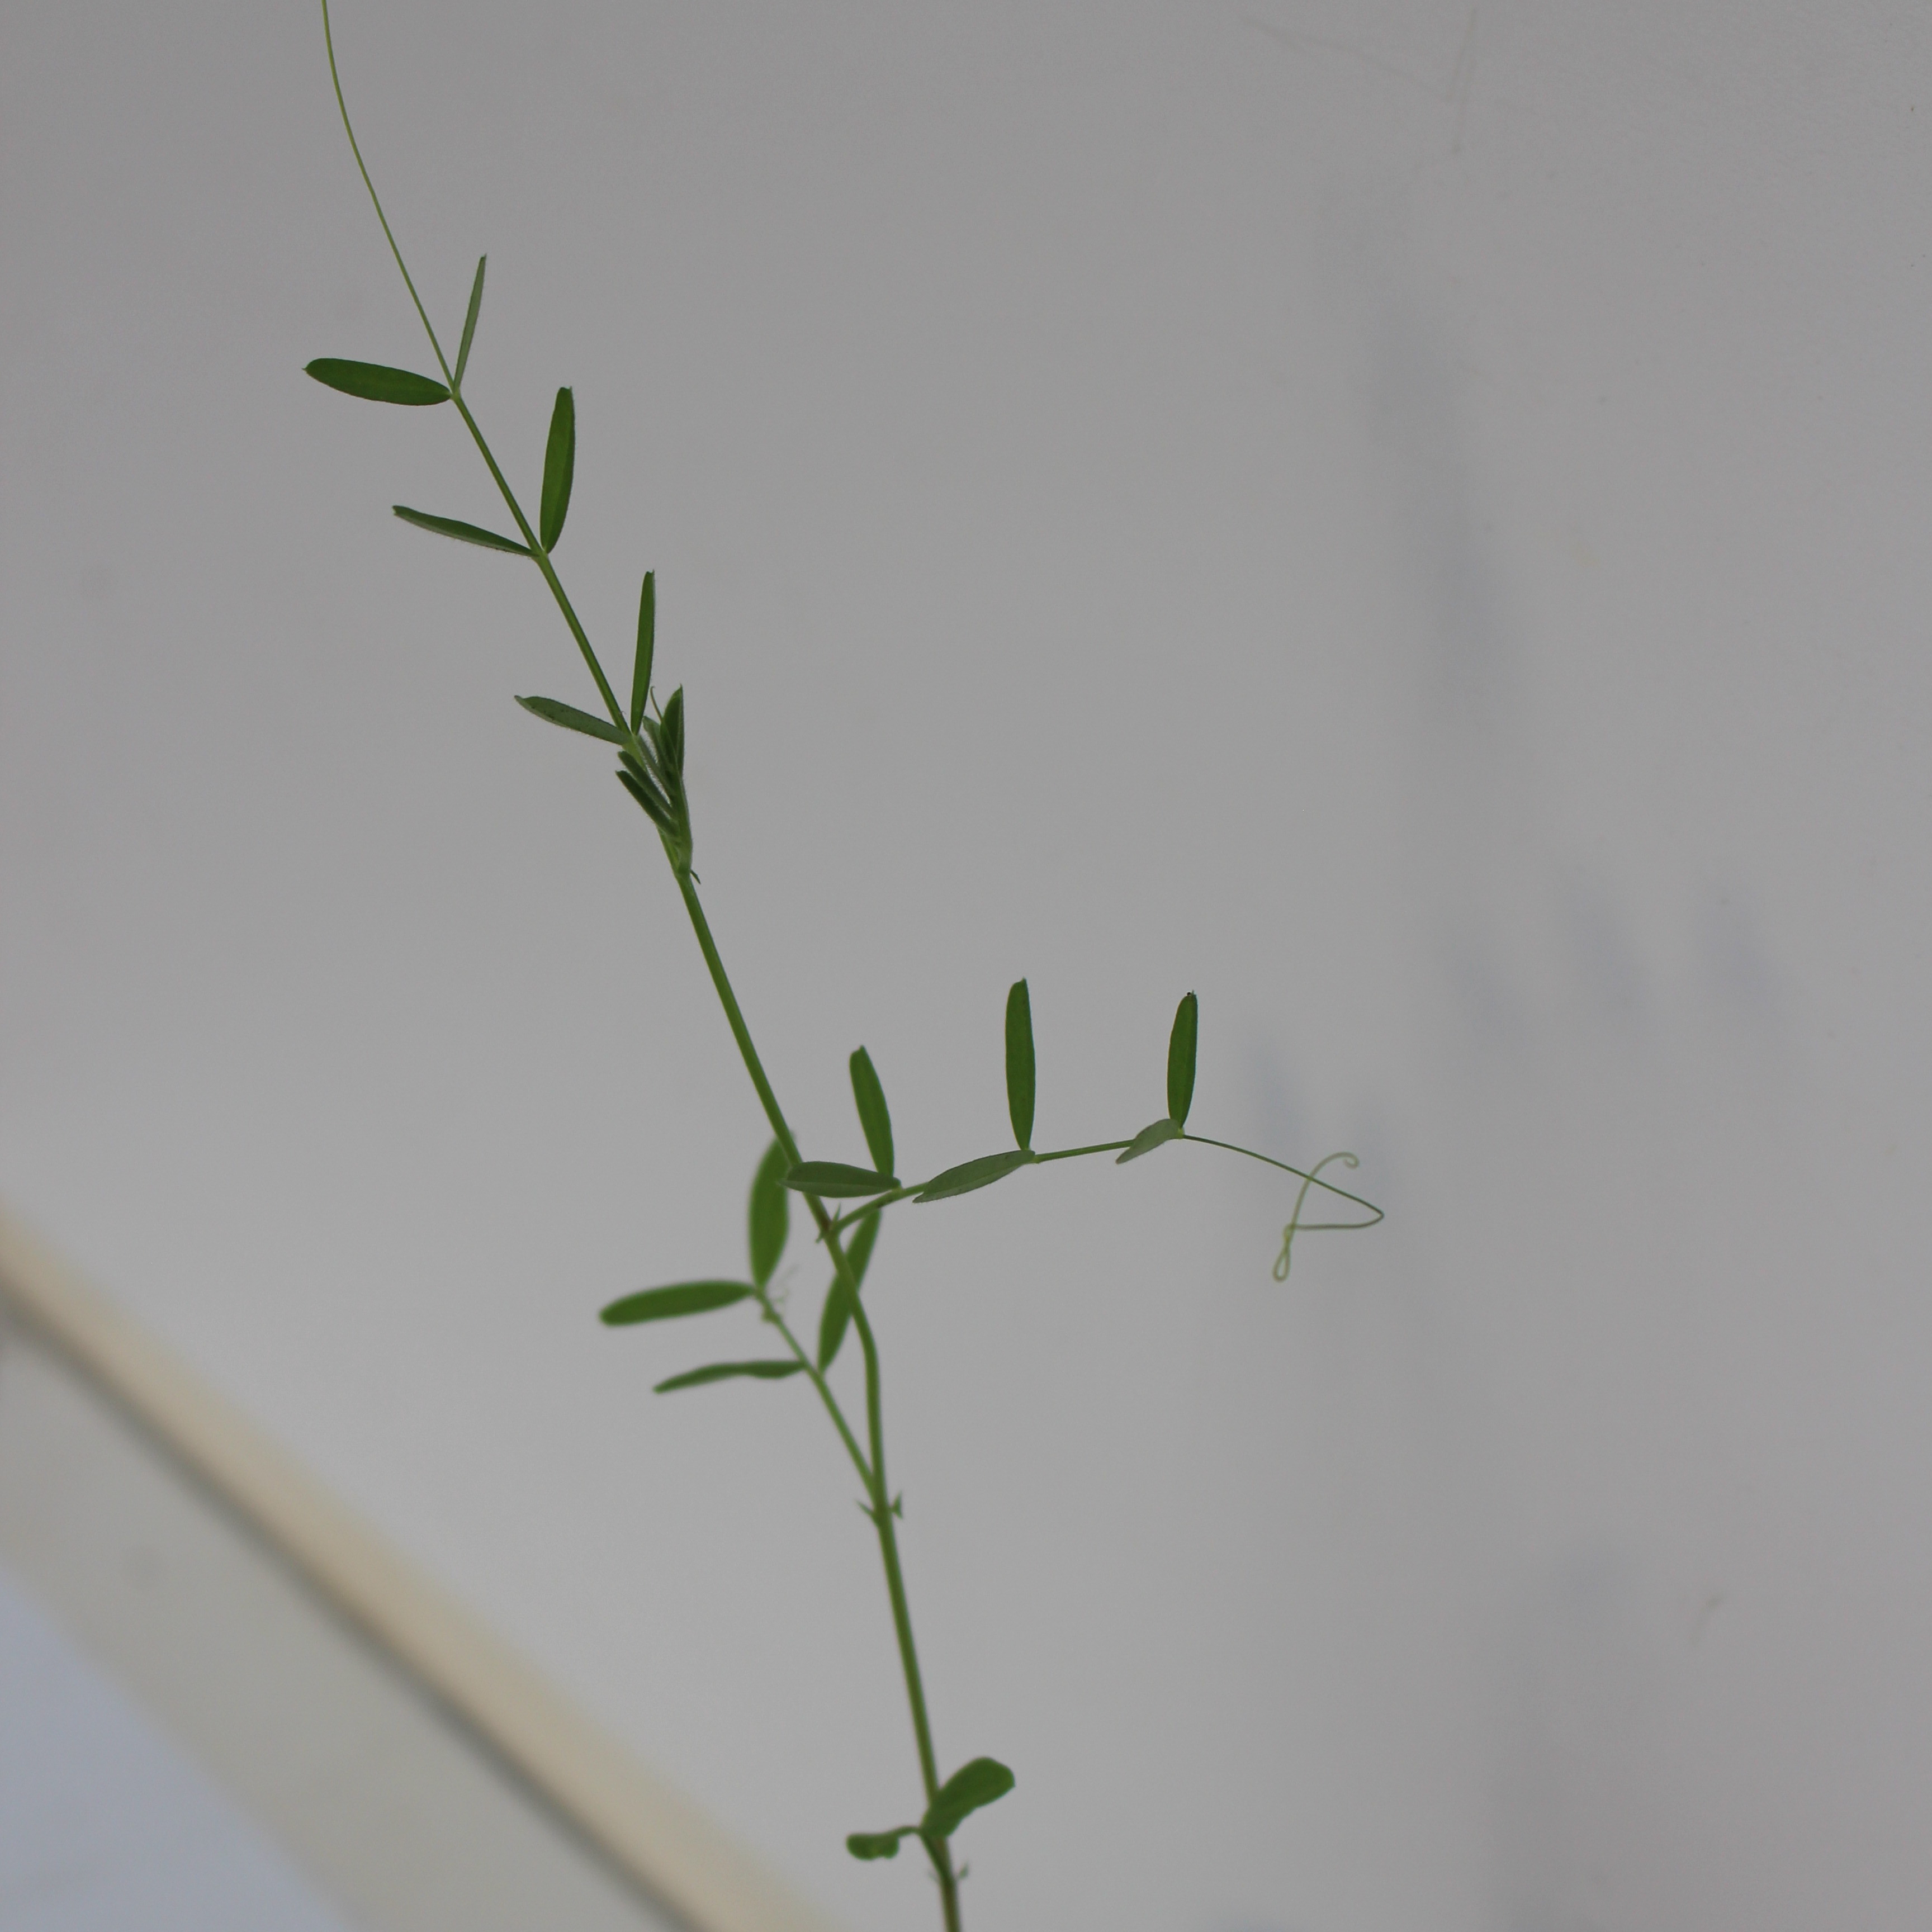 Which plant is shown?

Vicia sativa
